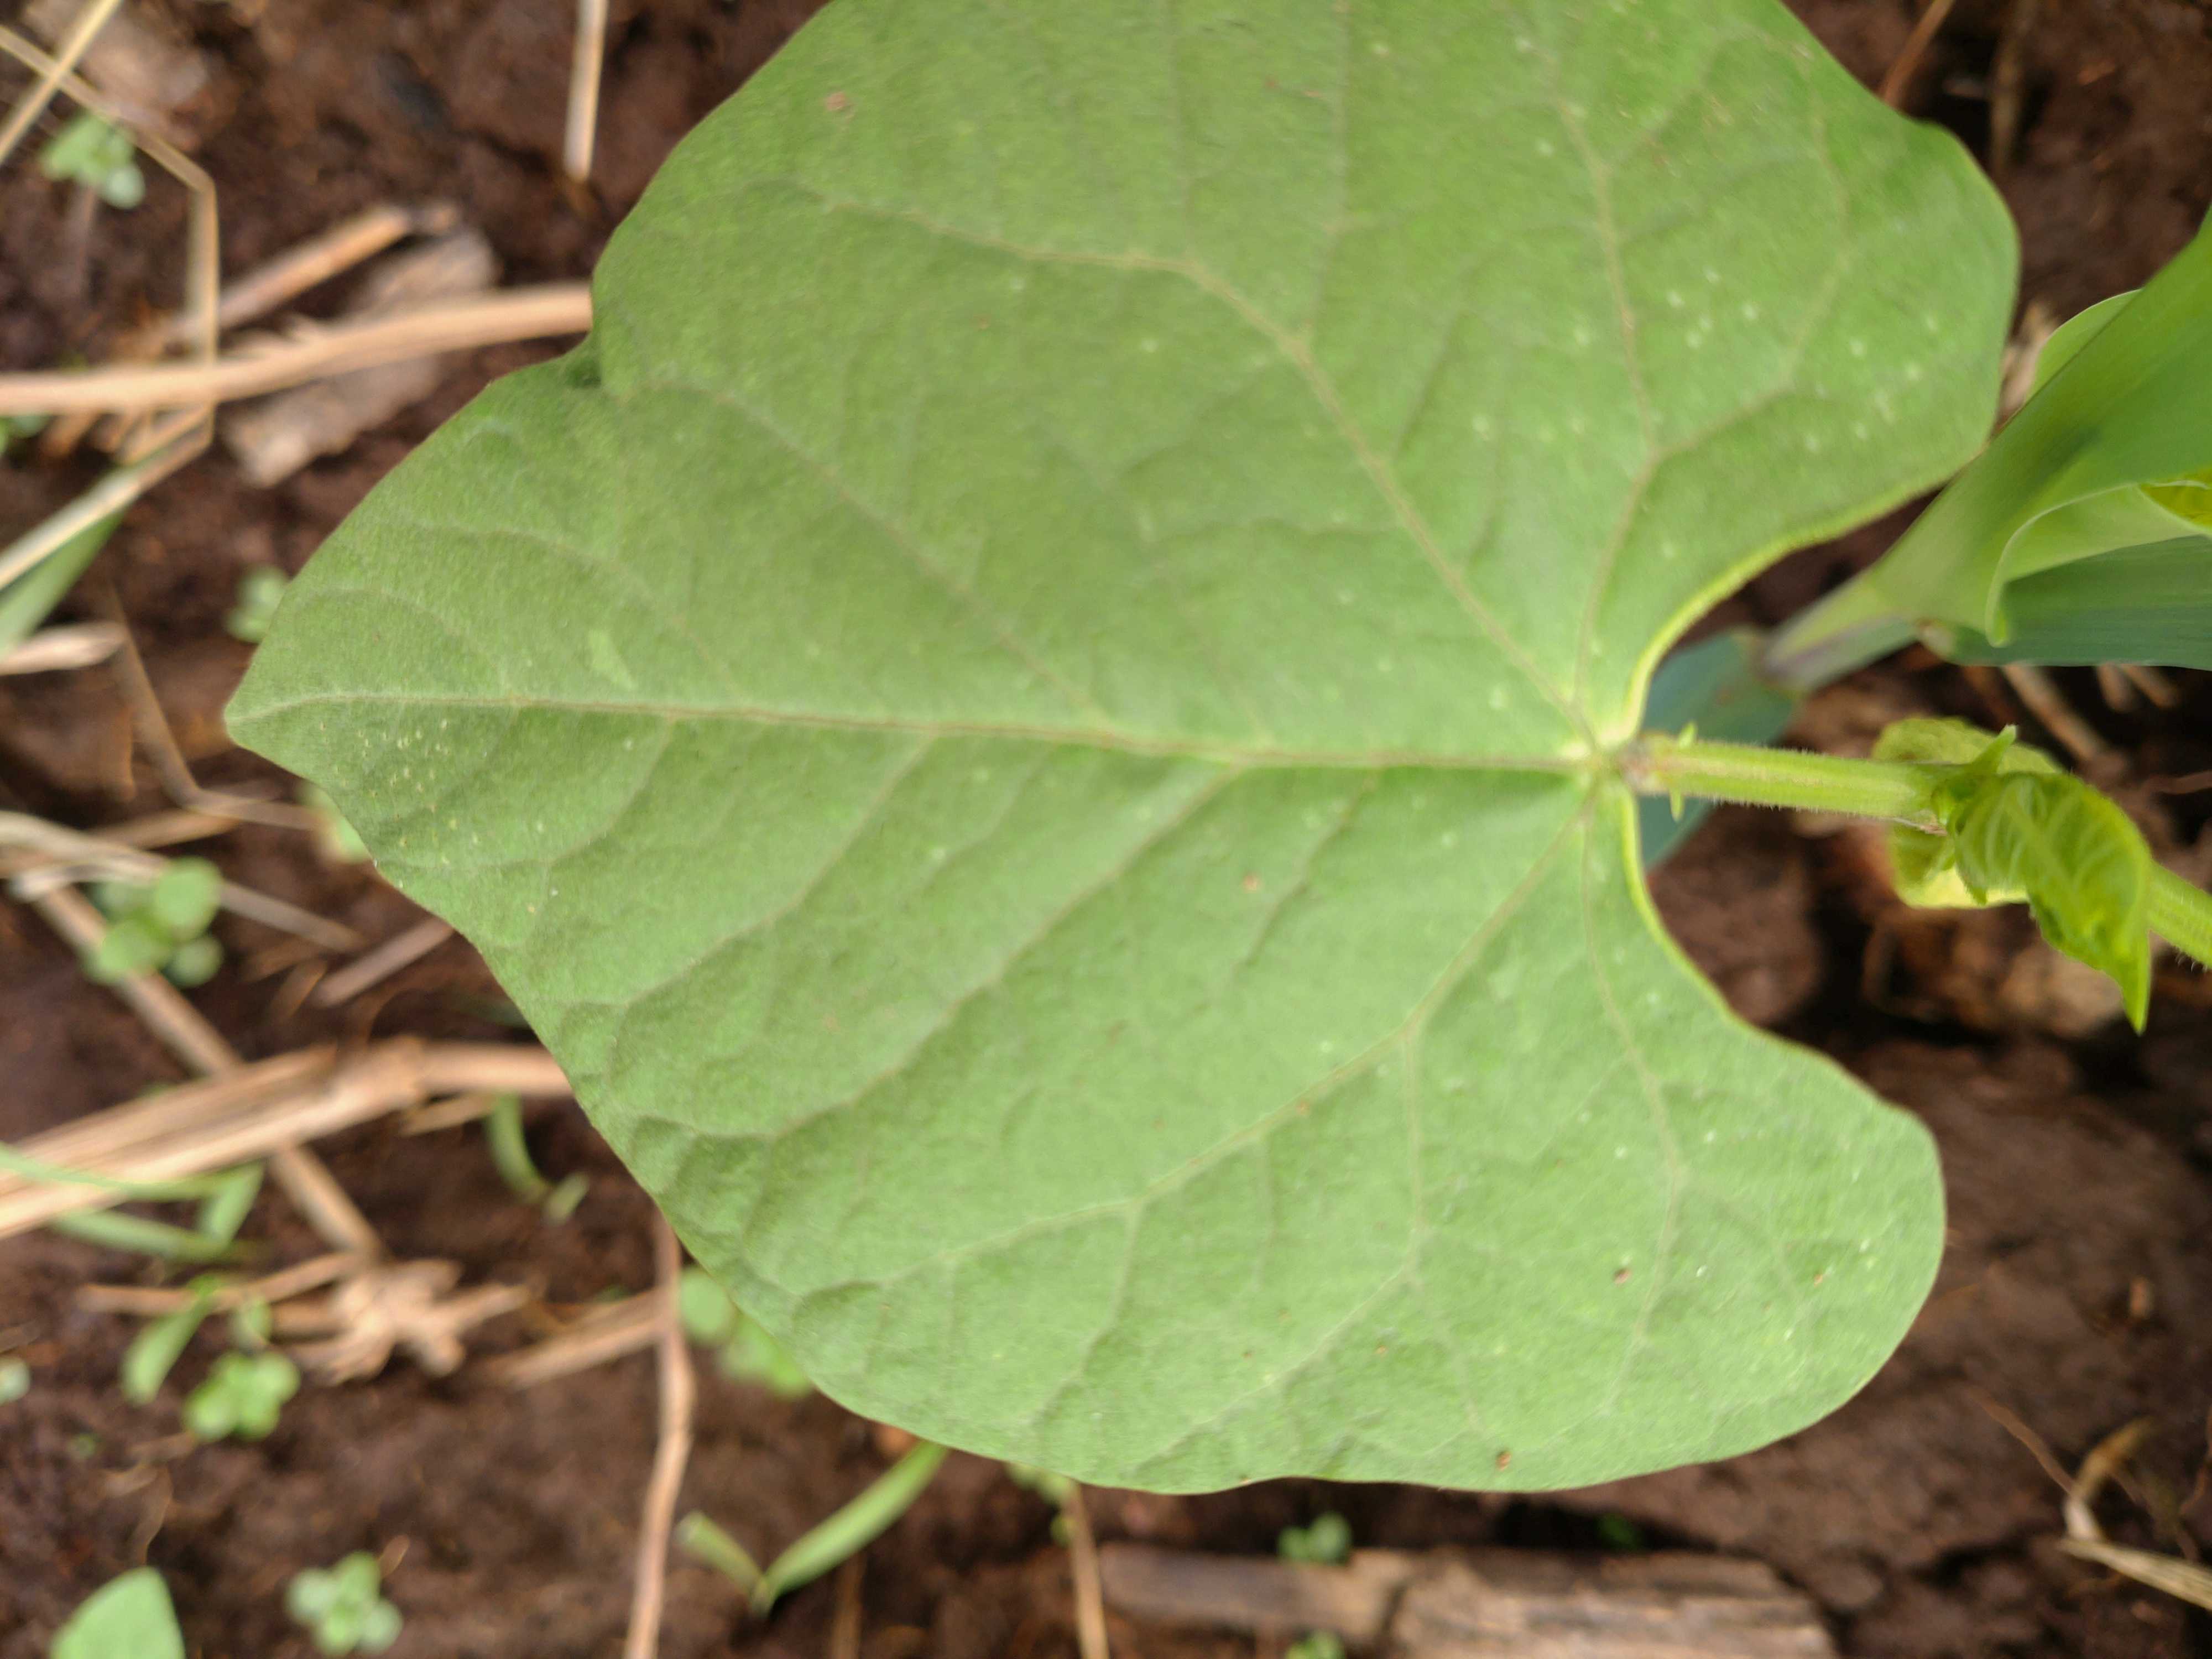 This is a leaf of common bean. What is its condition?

healthy
